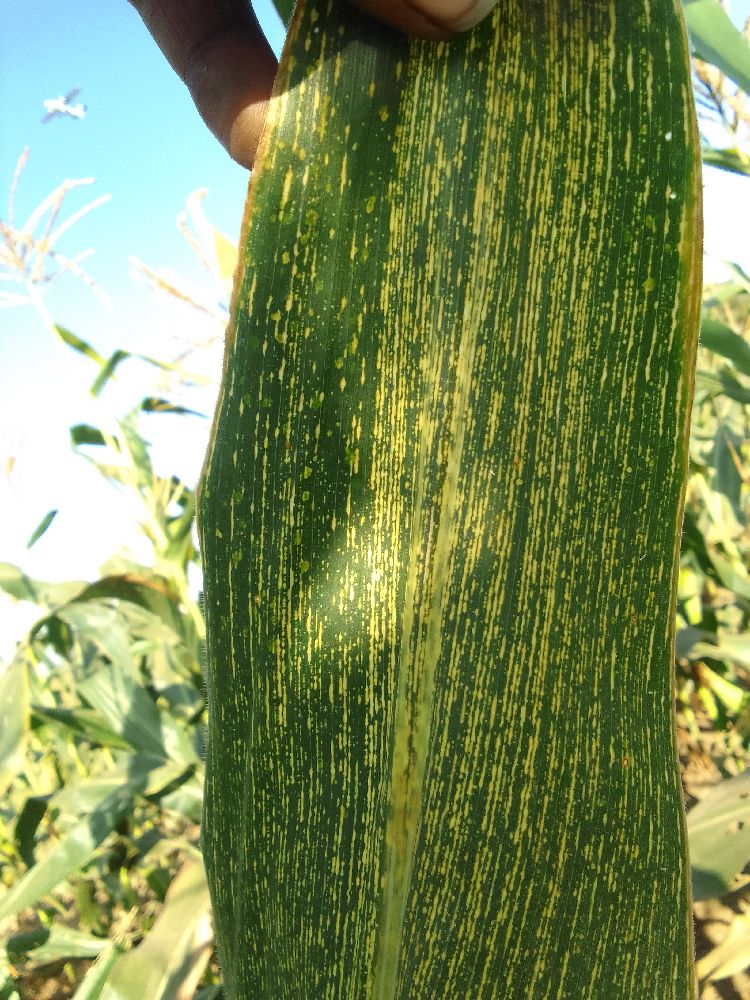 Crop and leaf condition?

maize, maize streak virus
